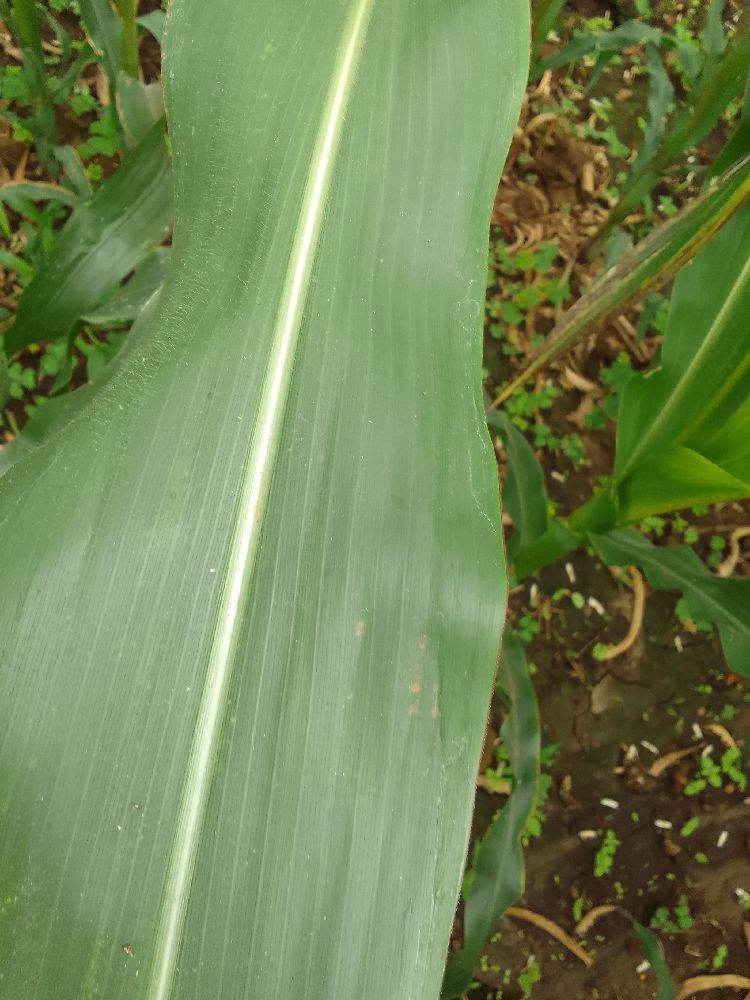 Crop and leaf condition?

maize, healthy
